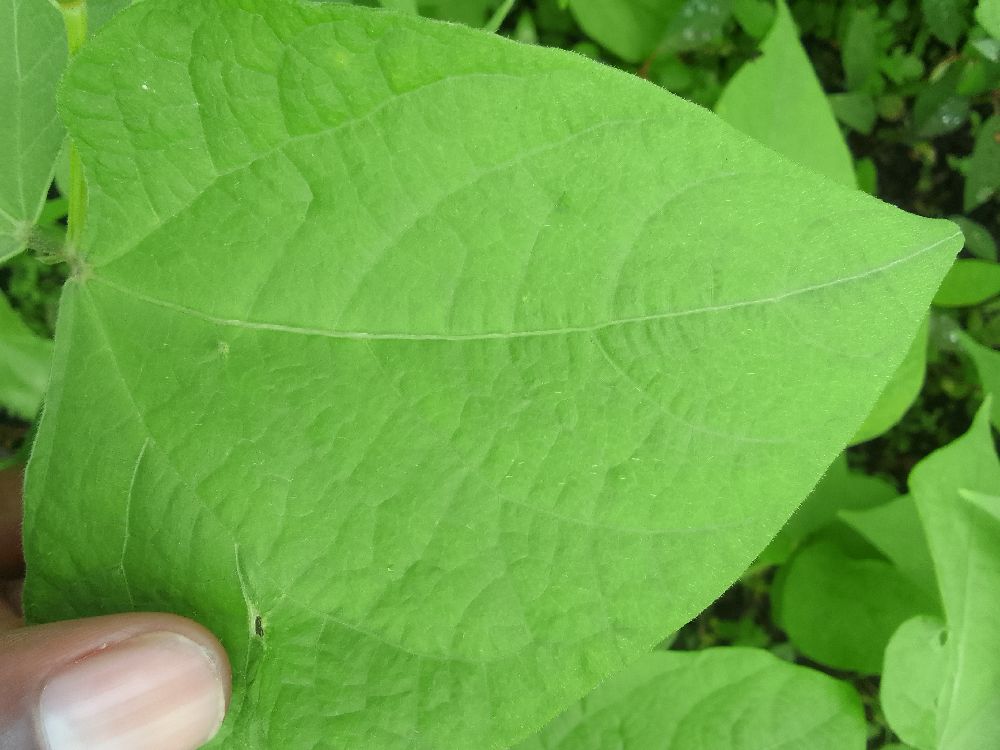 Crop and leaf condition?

common bean, healthy
